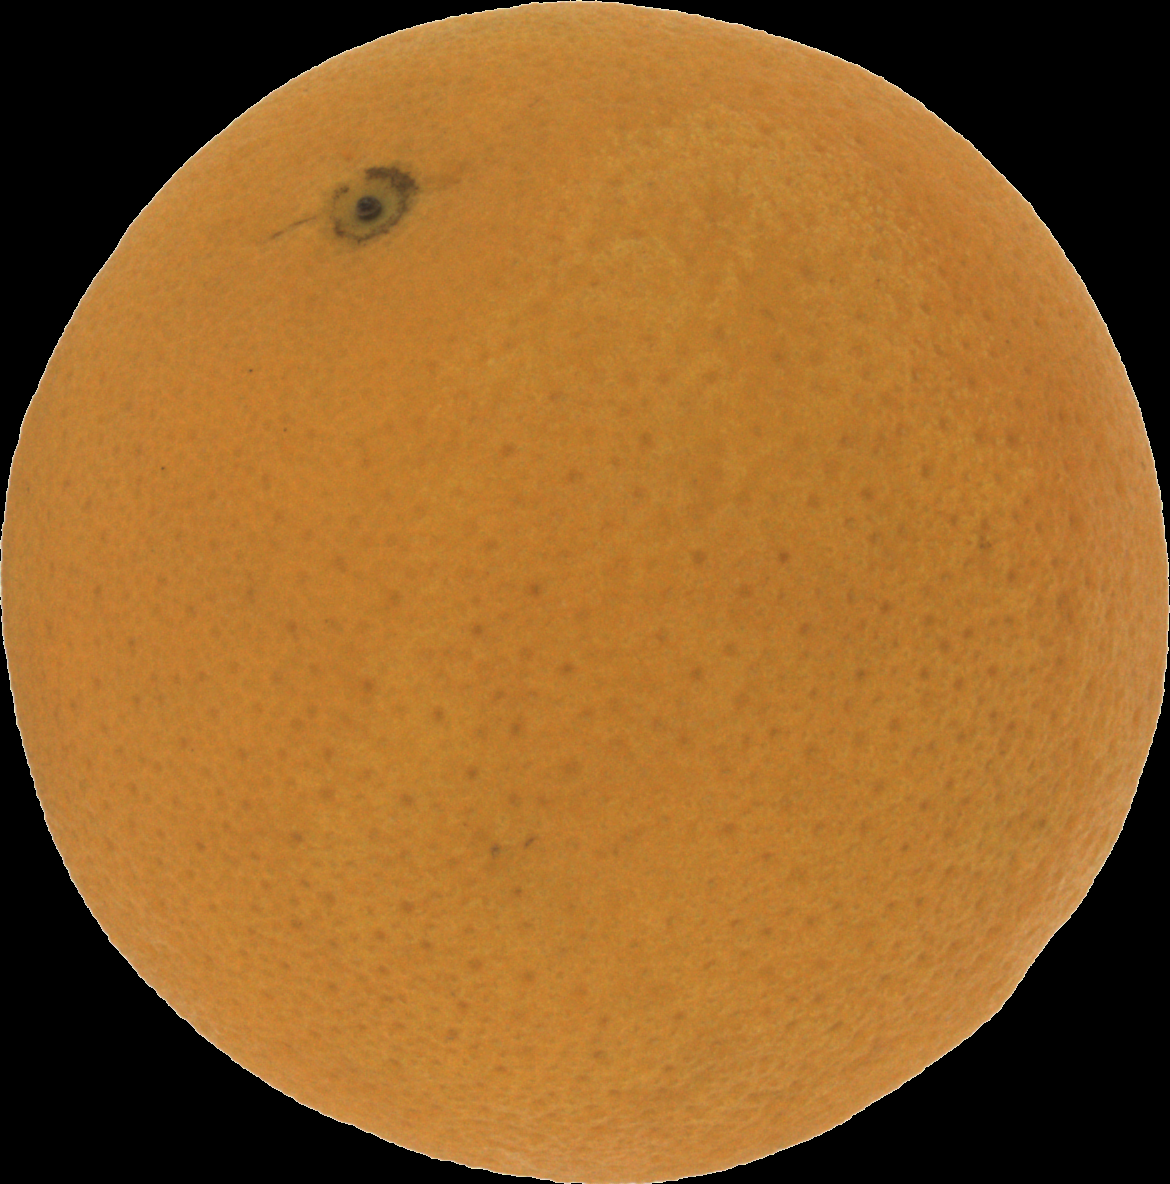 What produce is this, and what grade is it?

orange, good
